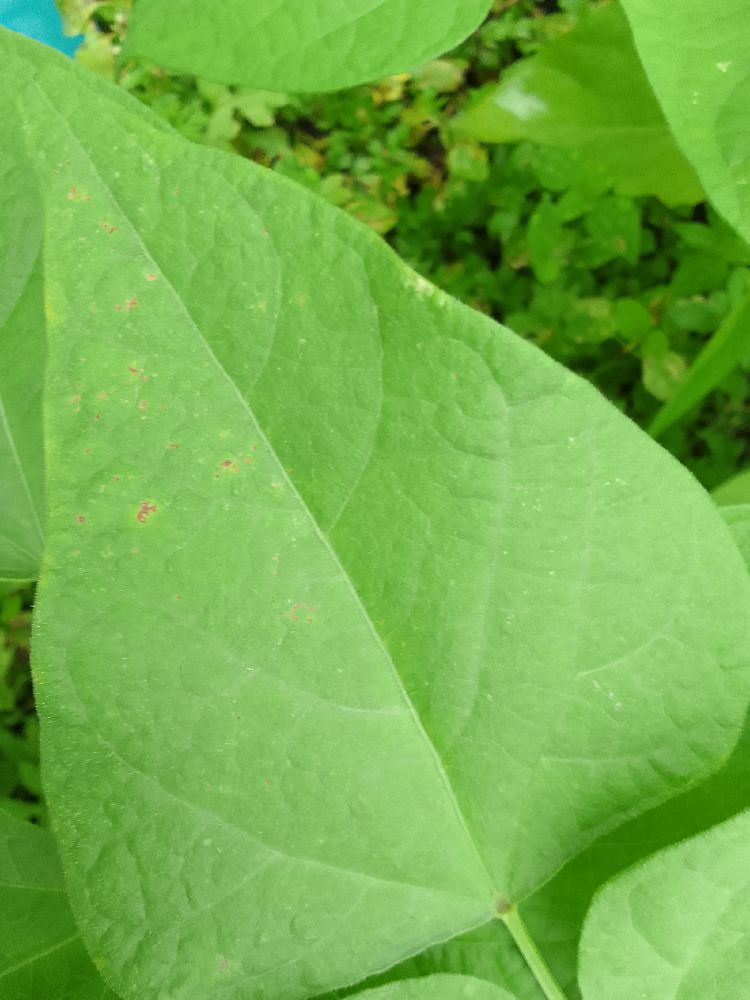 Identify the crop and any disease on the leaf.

common bean, healthy
